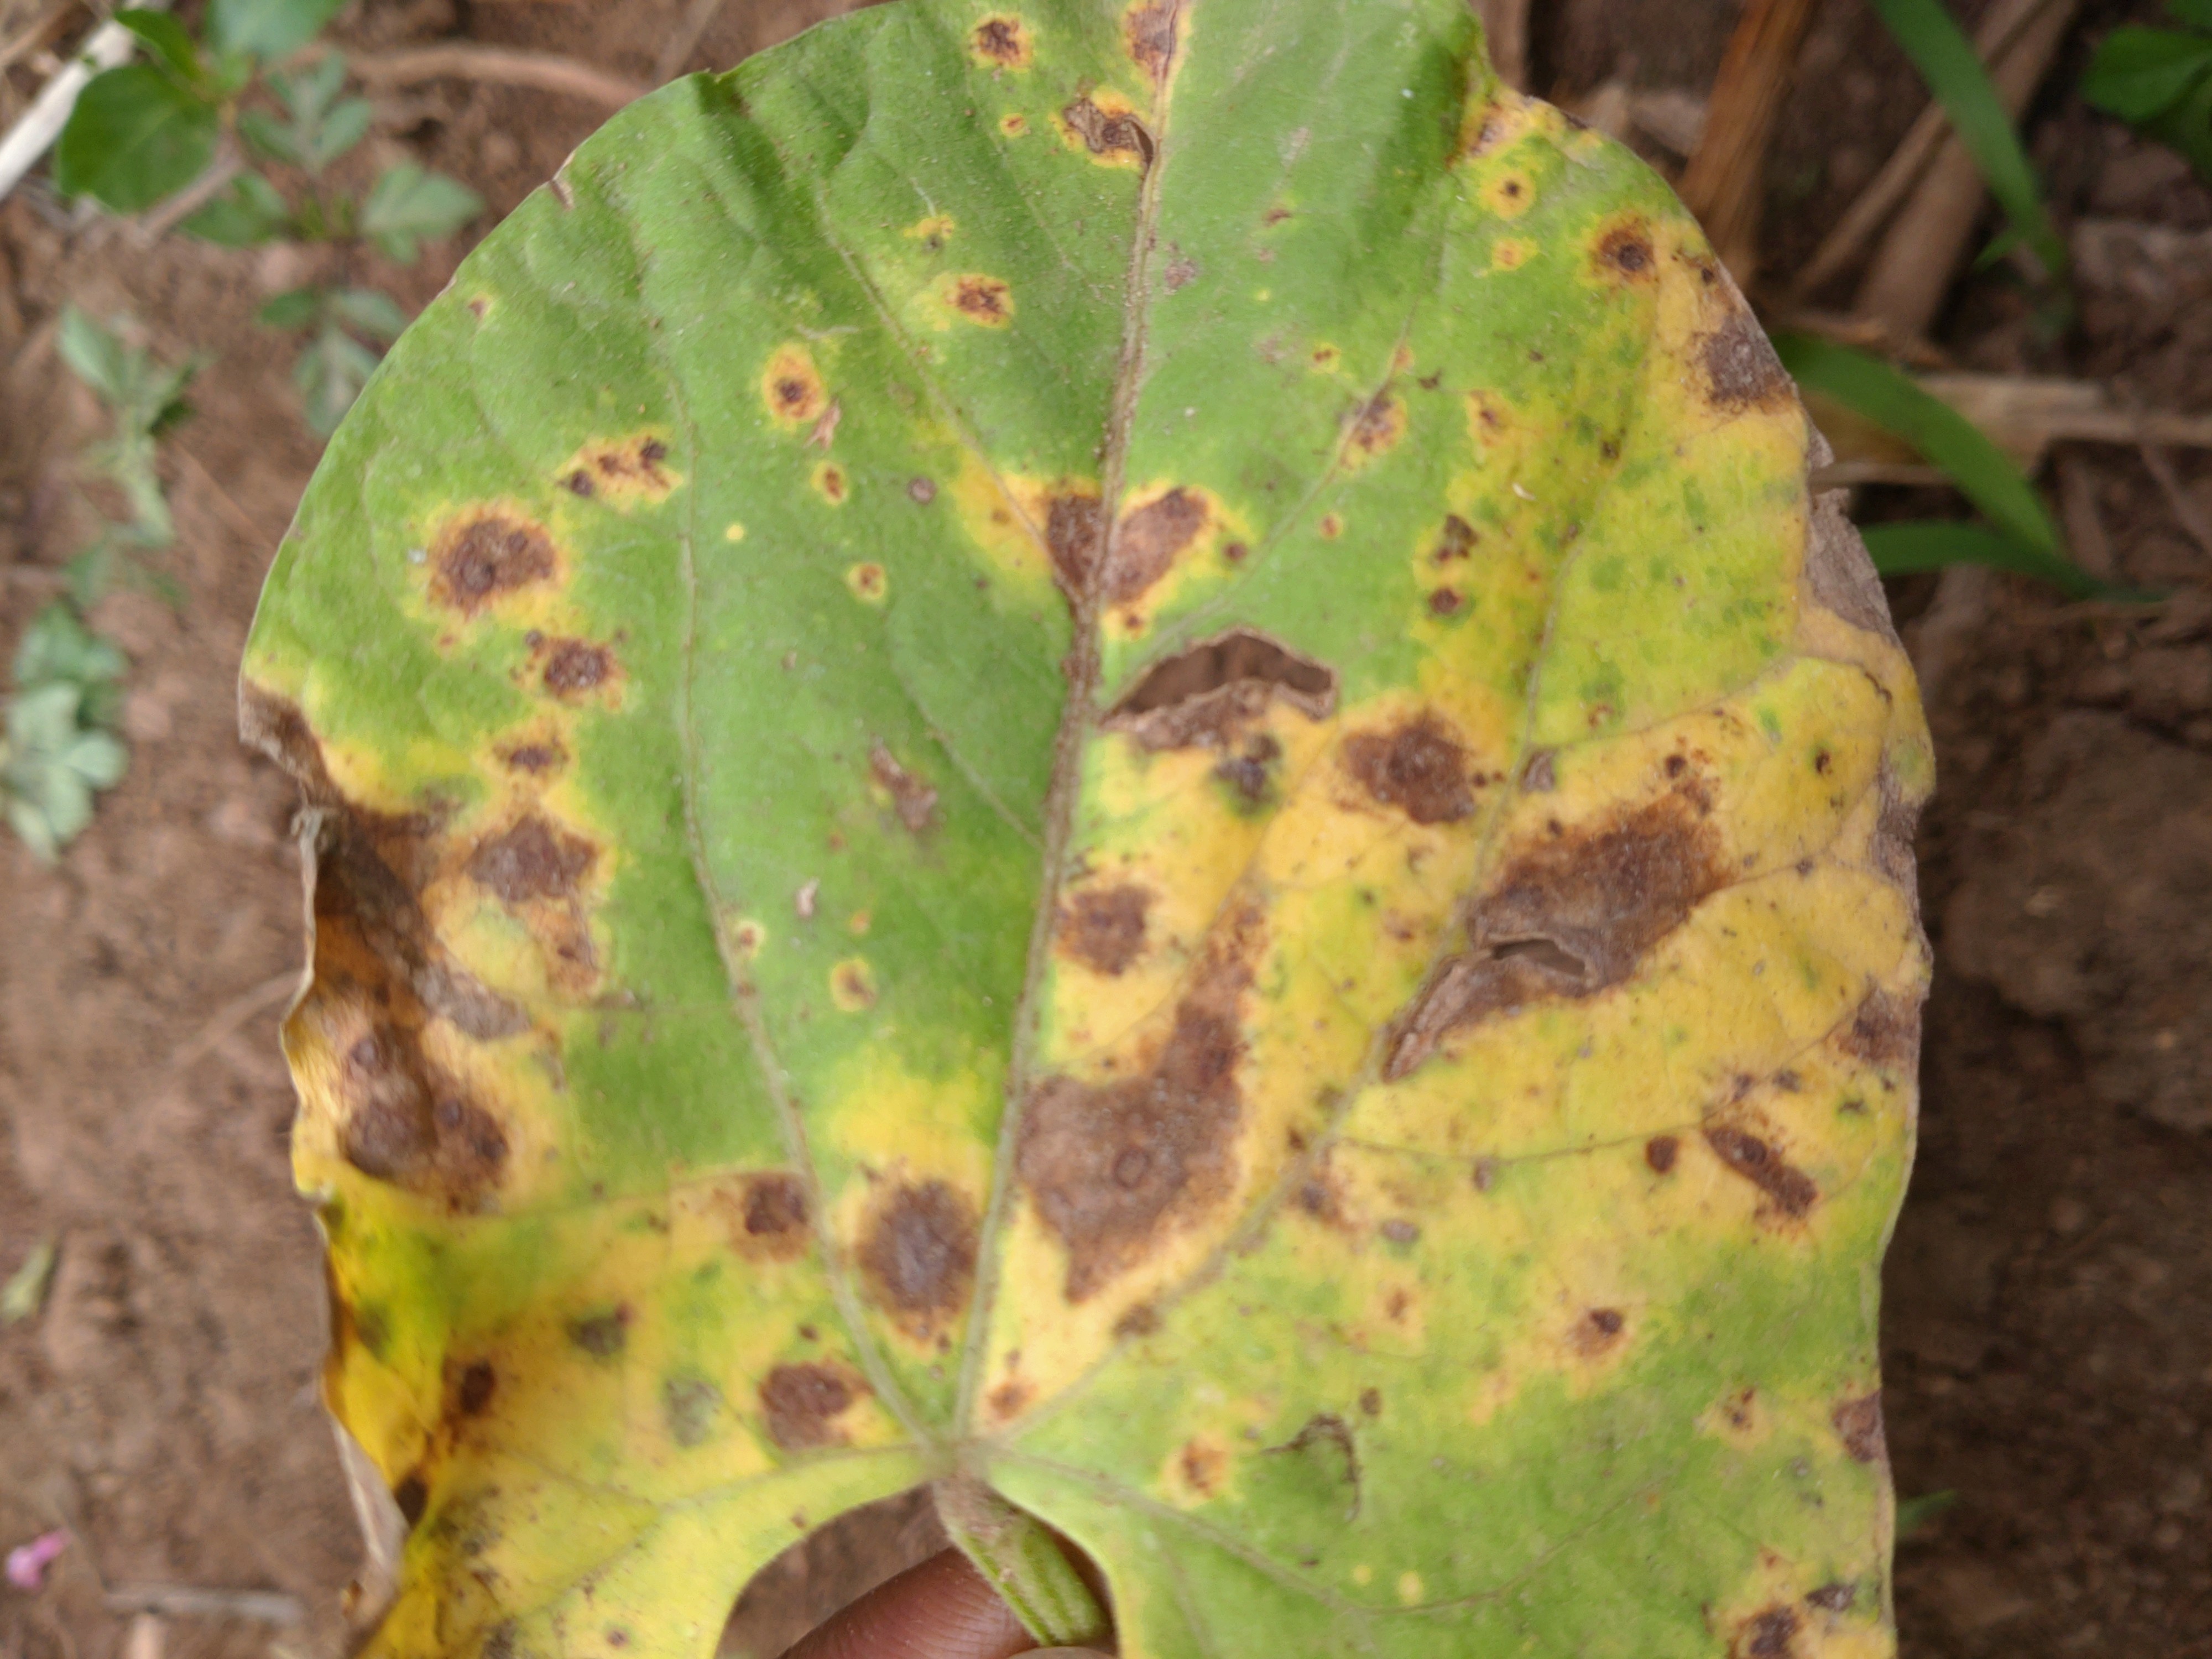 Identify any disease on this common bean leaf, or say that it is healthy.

rust
